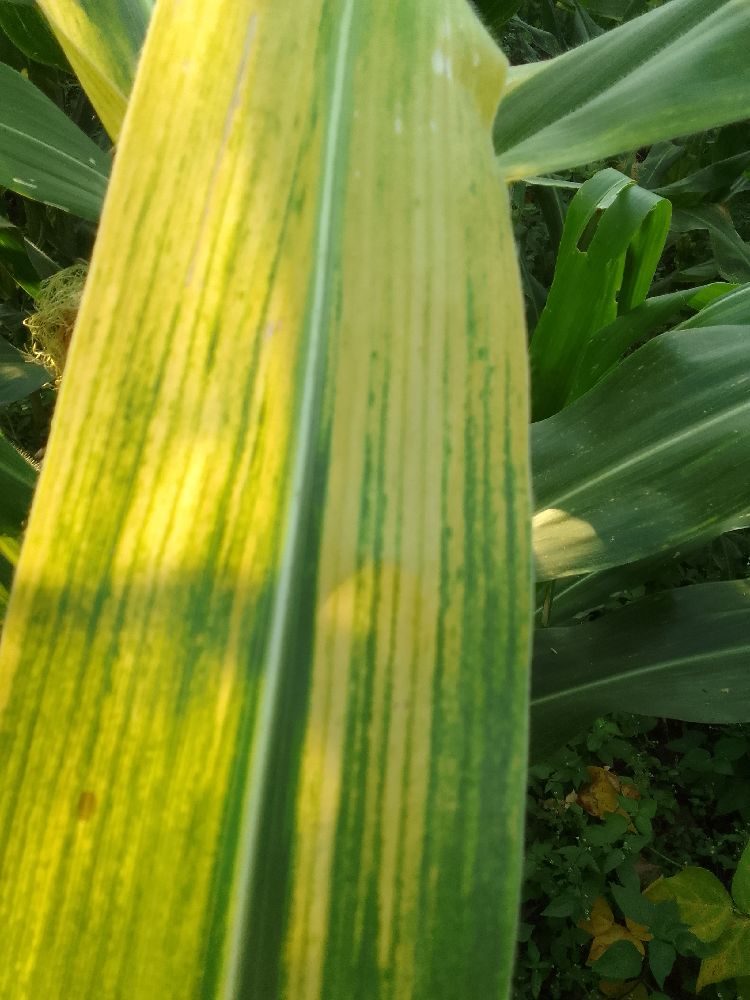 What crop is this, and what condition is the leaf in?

maize, maize lethal necrosis
